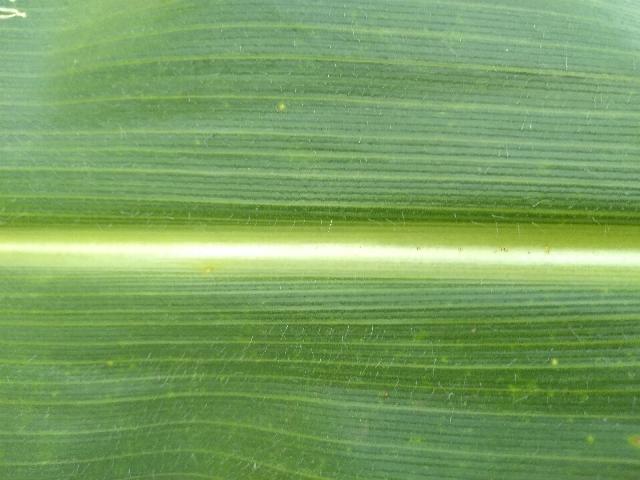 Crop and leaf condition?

maize, healthy
